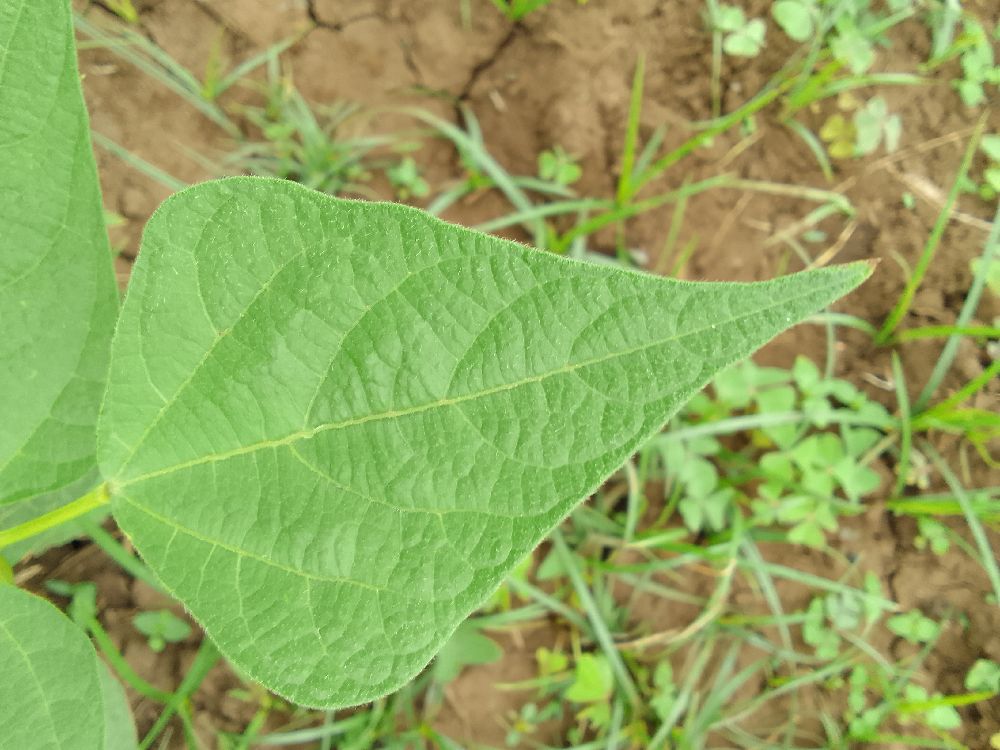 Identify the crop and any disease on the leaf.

common bean, healthy
